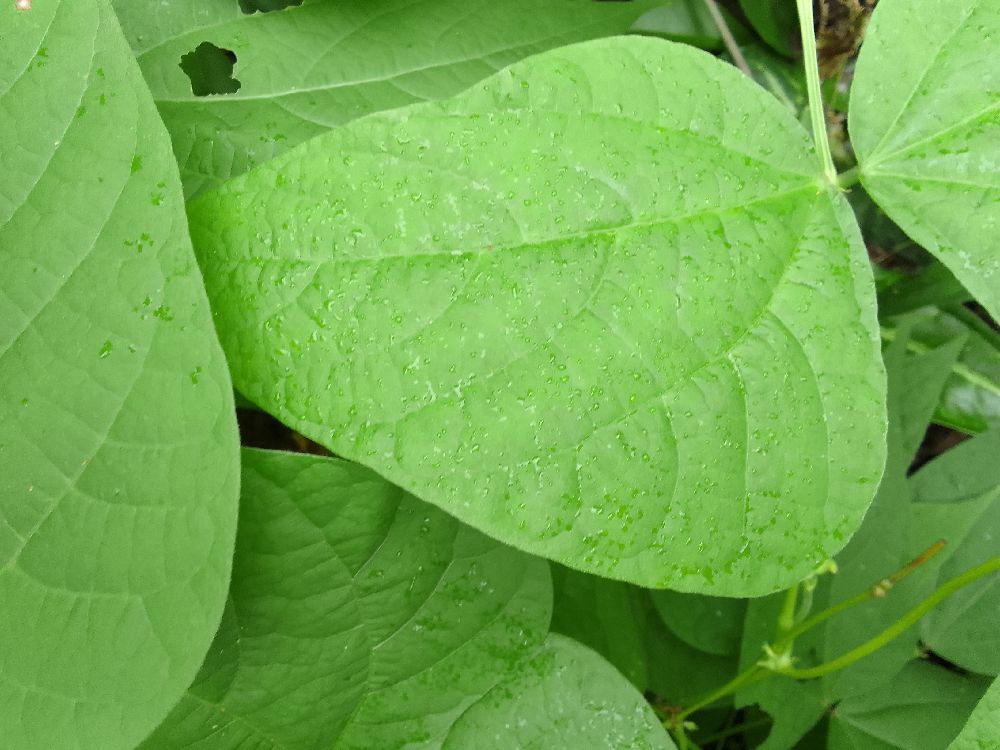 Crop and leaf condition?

common bean, healthy
